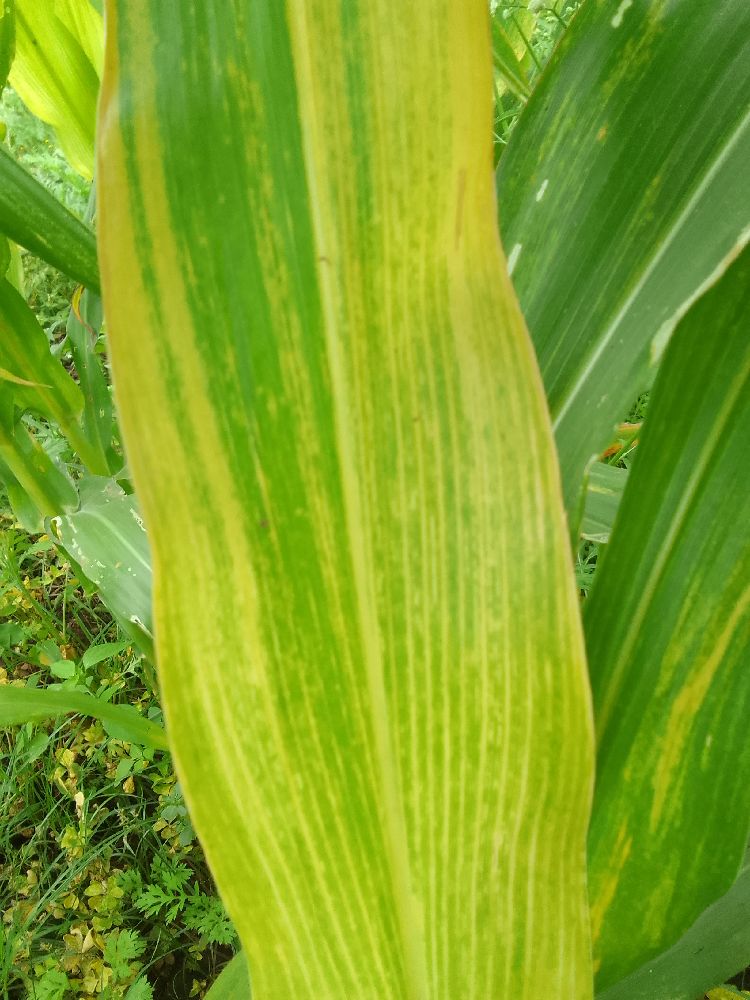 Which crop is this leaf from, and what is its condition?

maize, maize lethal necrosis
